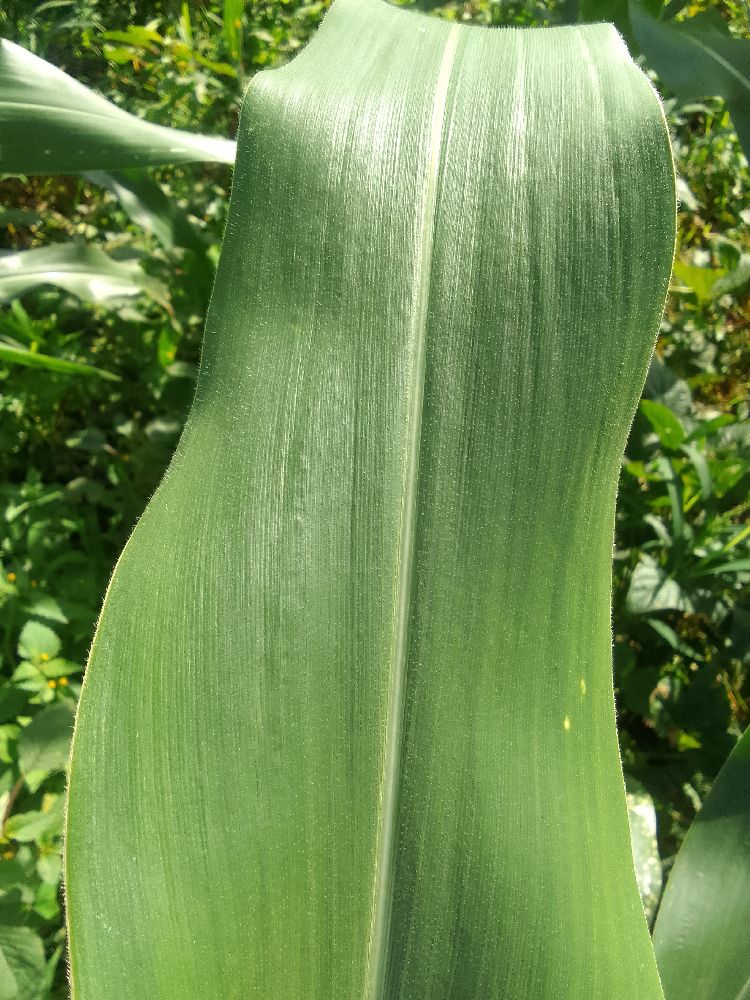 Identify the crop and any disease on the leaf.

maize, healthy
